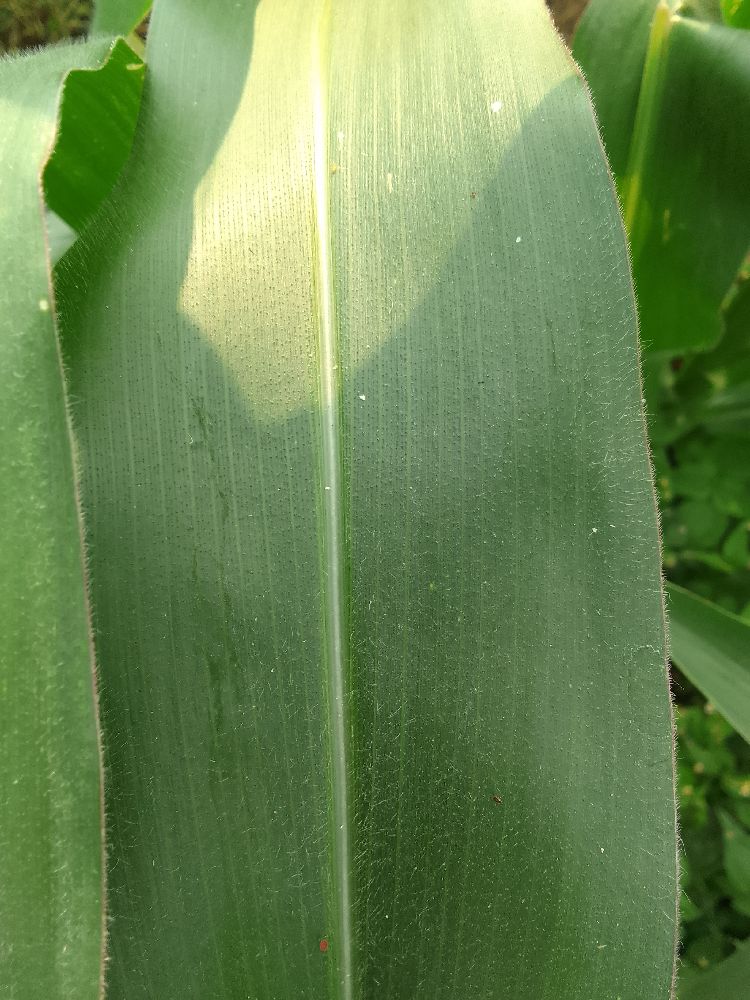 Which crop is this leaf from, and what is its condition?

maize, healthy
